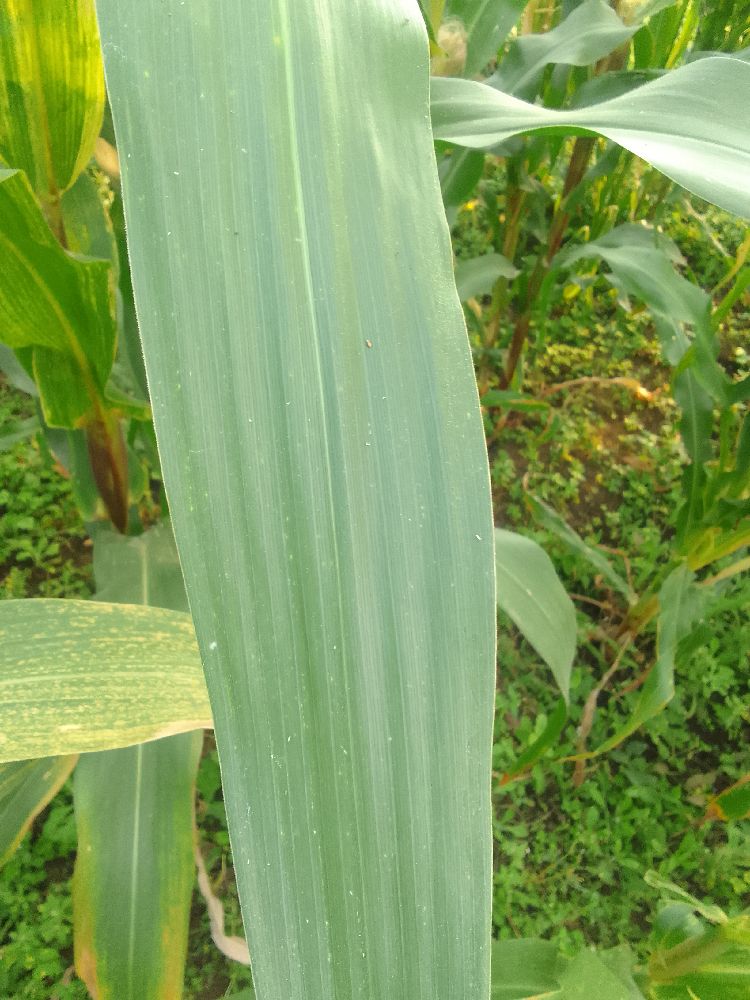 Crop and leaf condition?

maize, healthy
